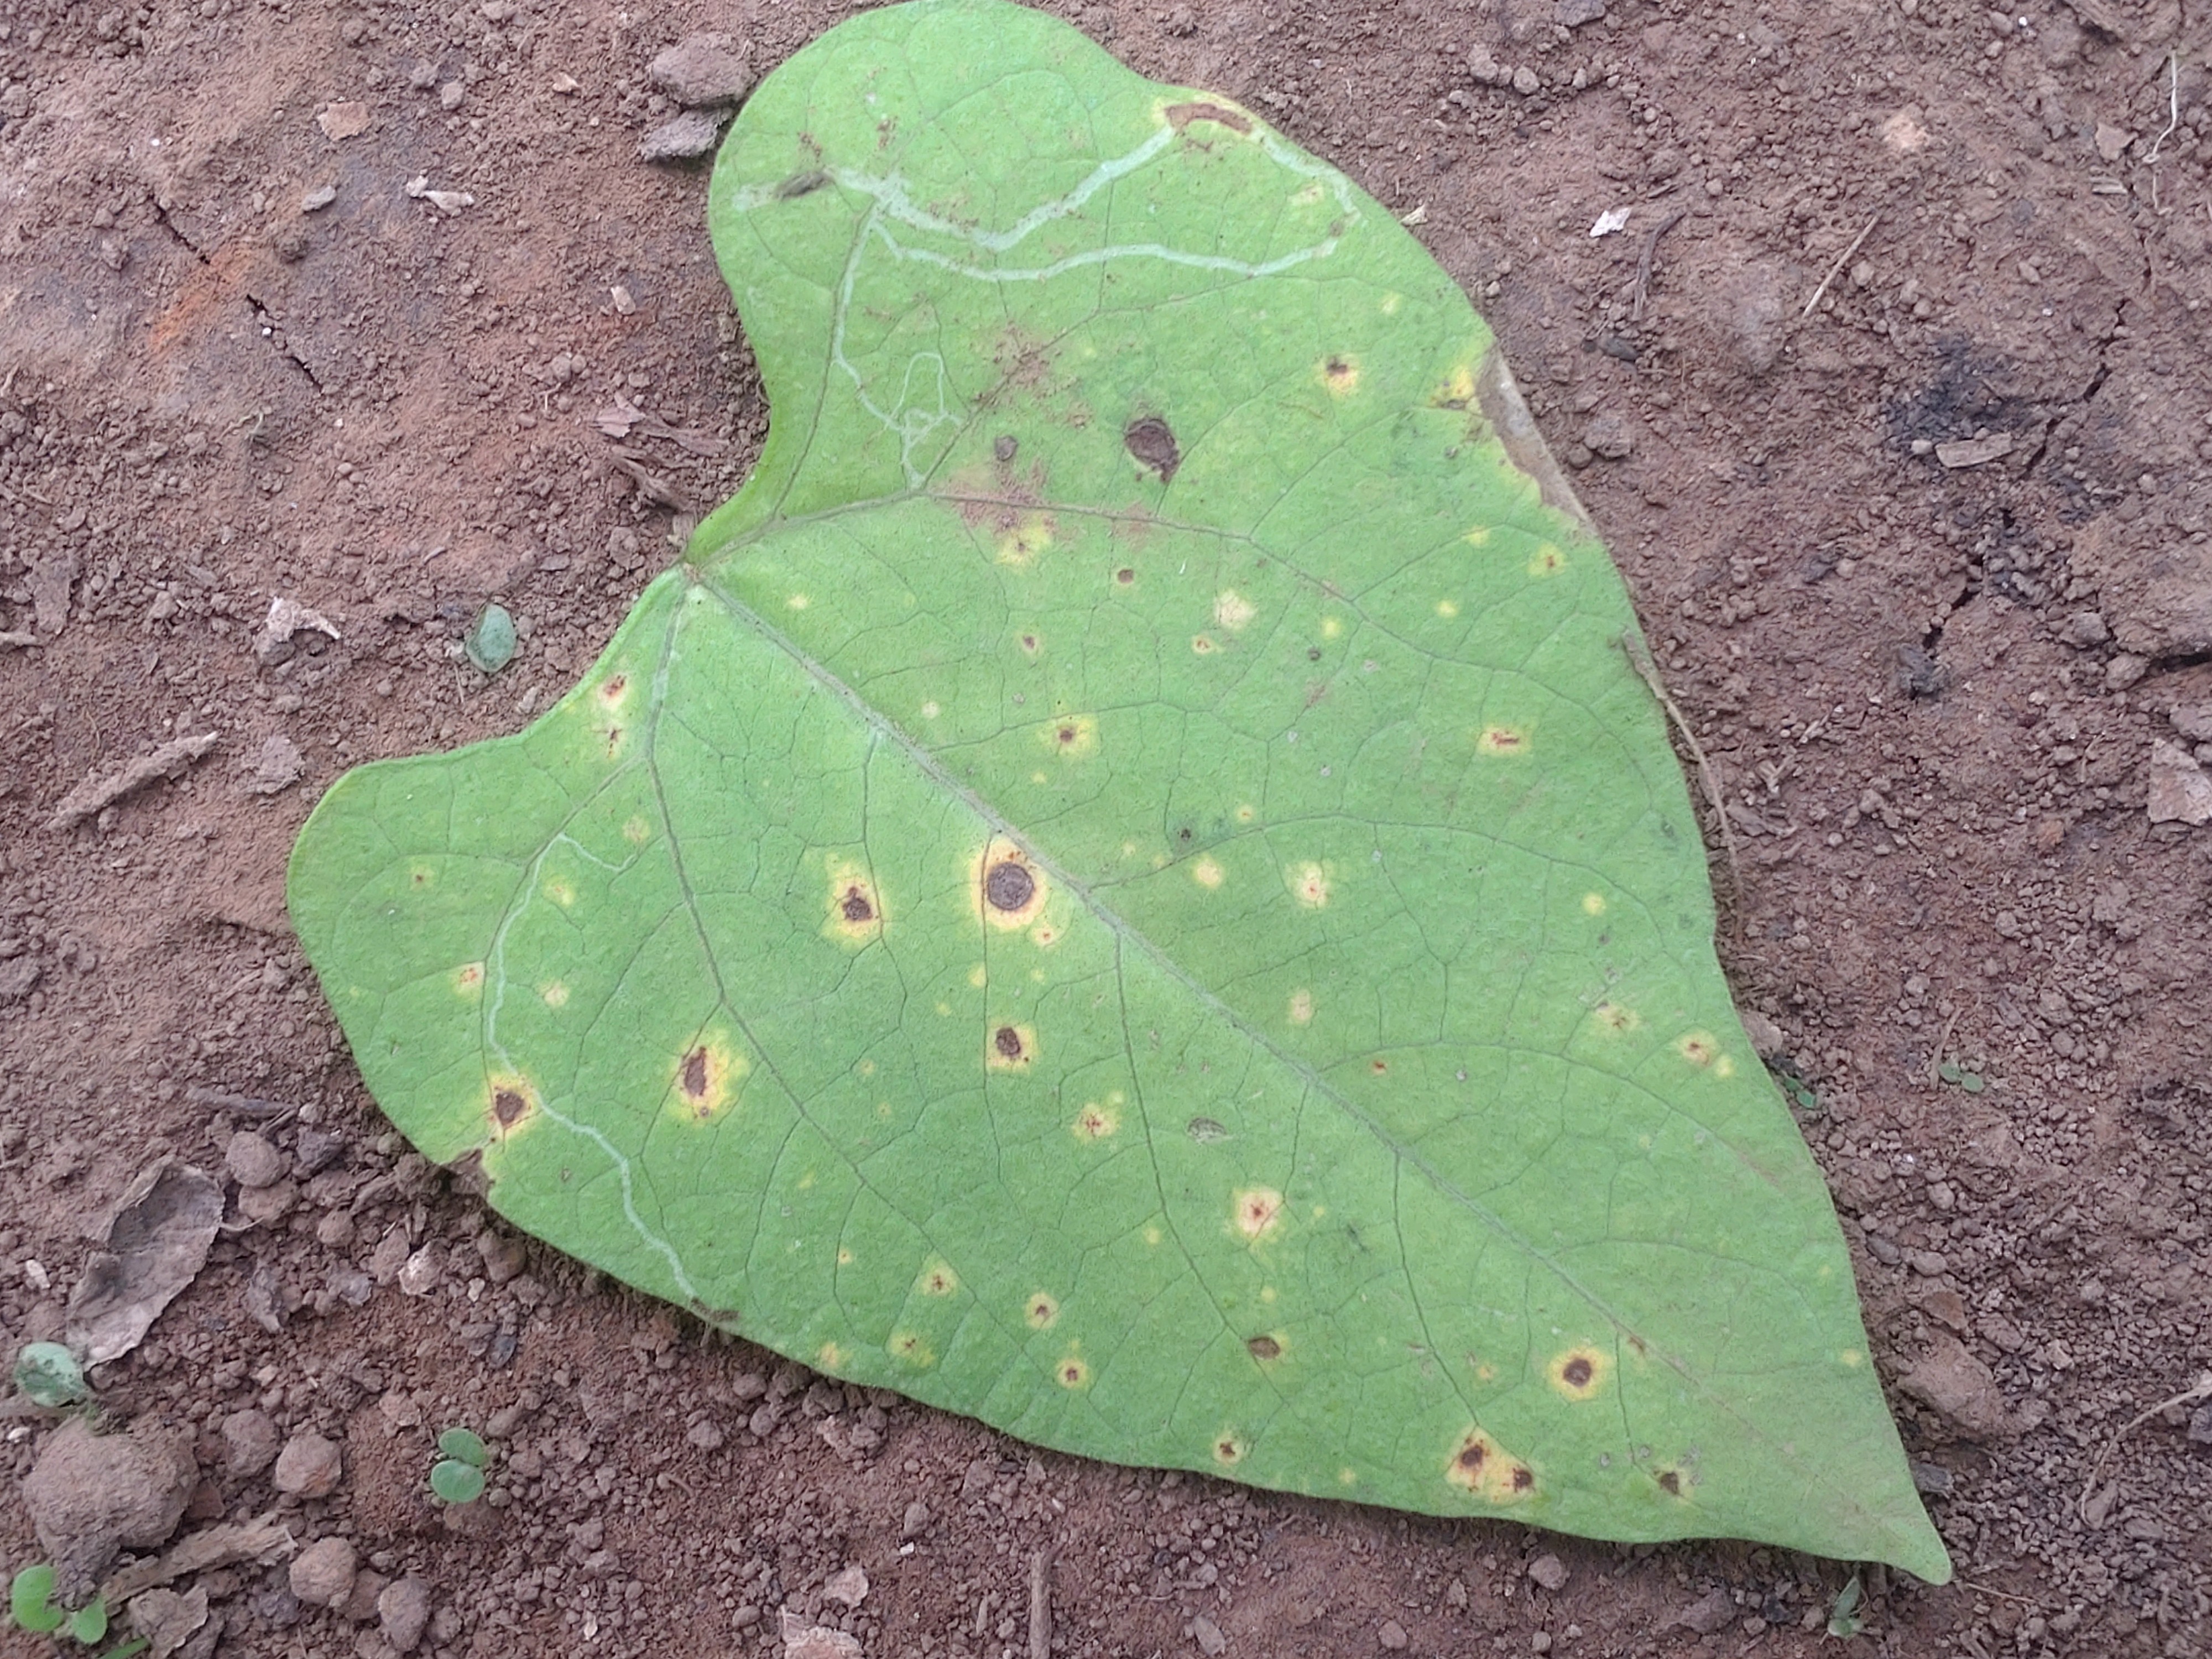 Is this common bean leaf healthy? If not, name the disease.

rust
